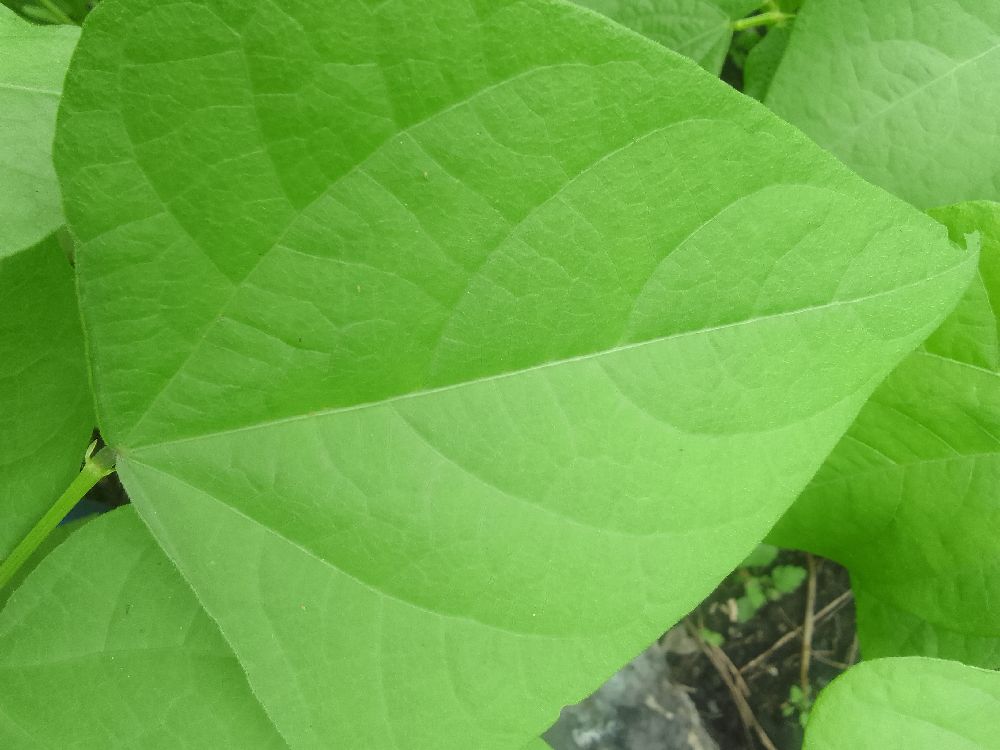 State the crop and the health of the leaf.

common bean, healthy
